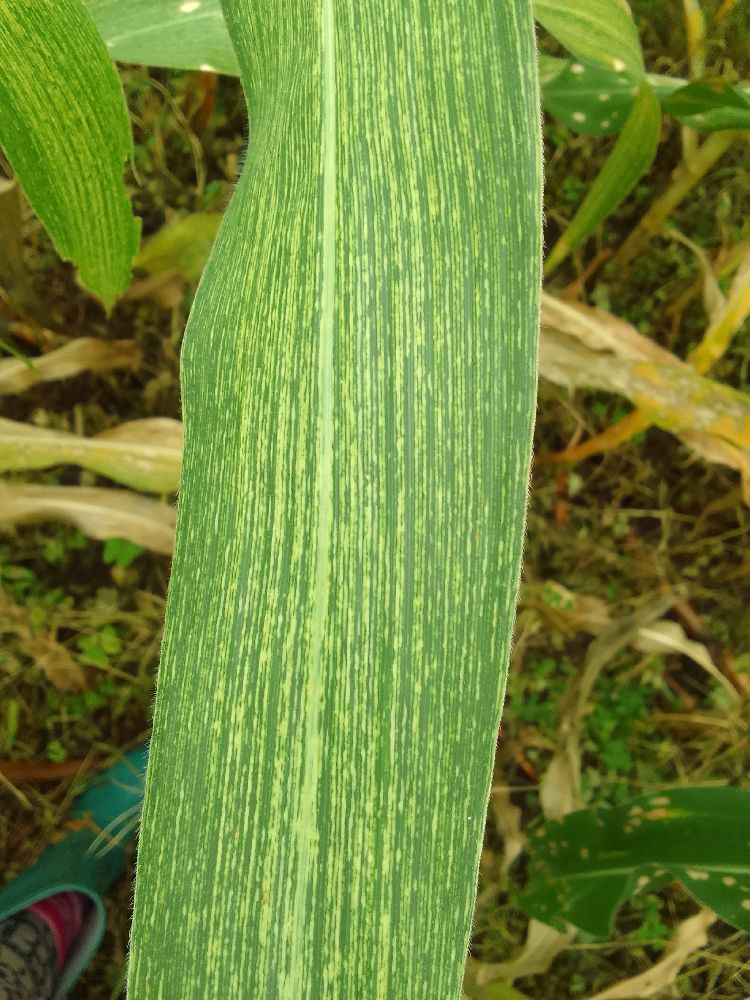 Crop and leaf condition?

maize, maize streak virus
